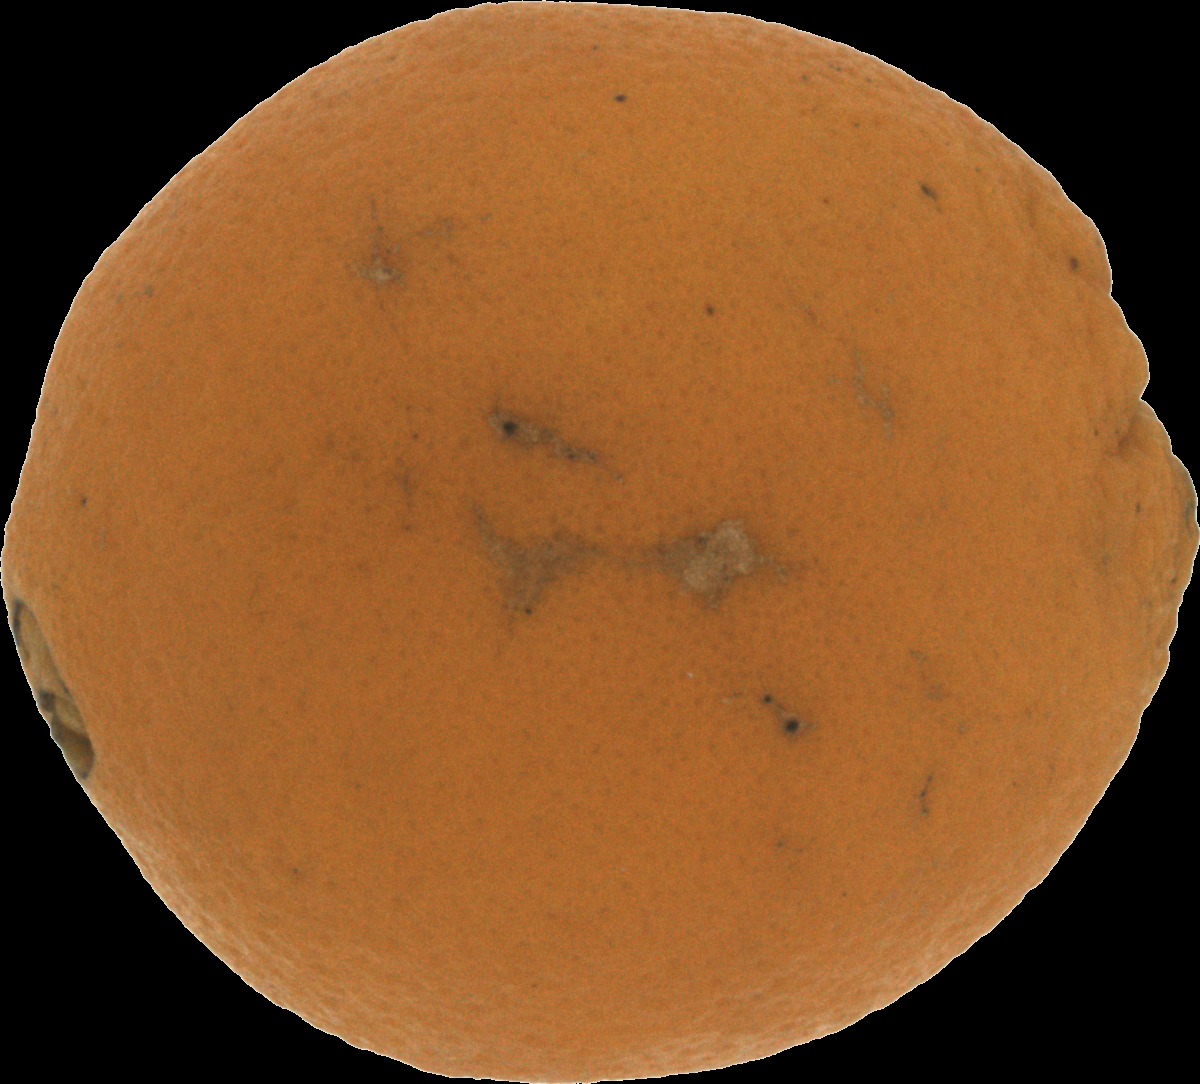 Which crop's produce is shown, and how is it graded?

orange, bad
